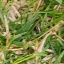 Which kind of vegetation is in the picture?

grass
